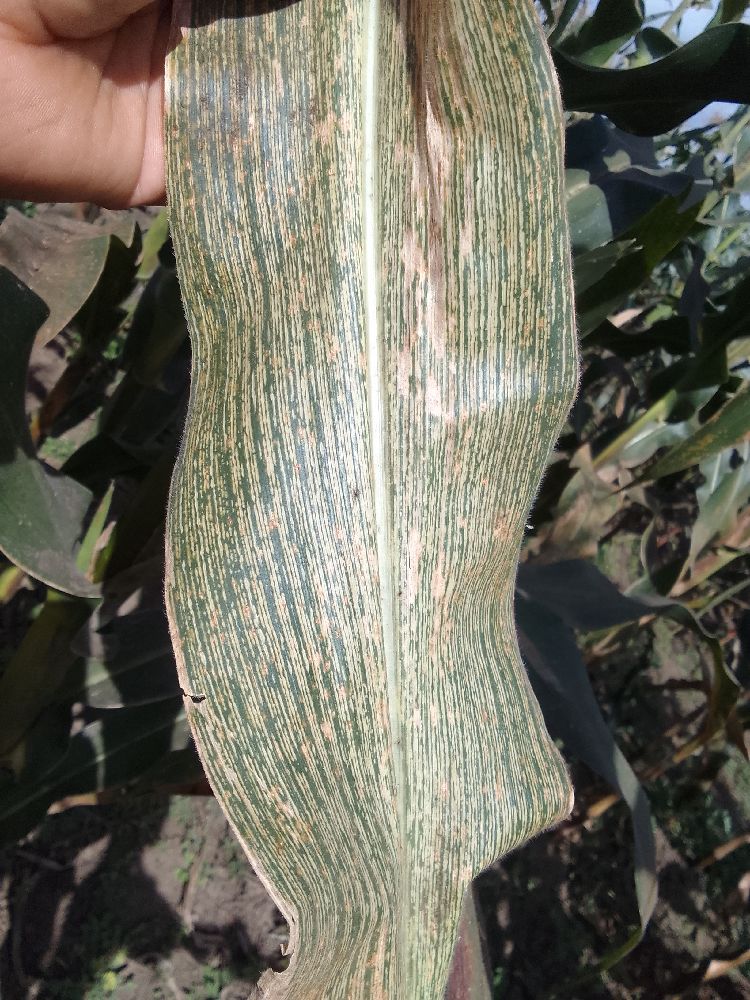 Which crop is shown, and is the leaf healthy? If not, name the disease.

maize, maize streak virus
